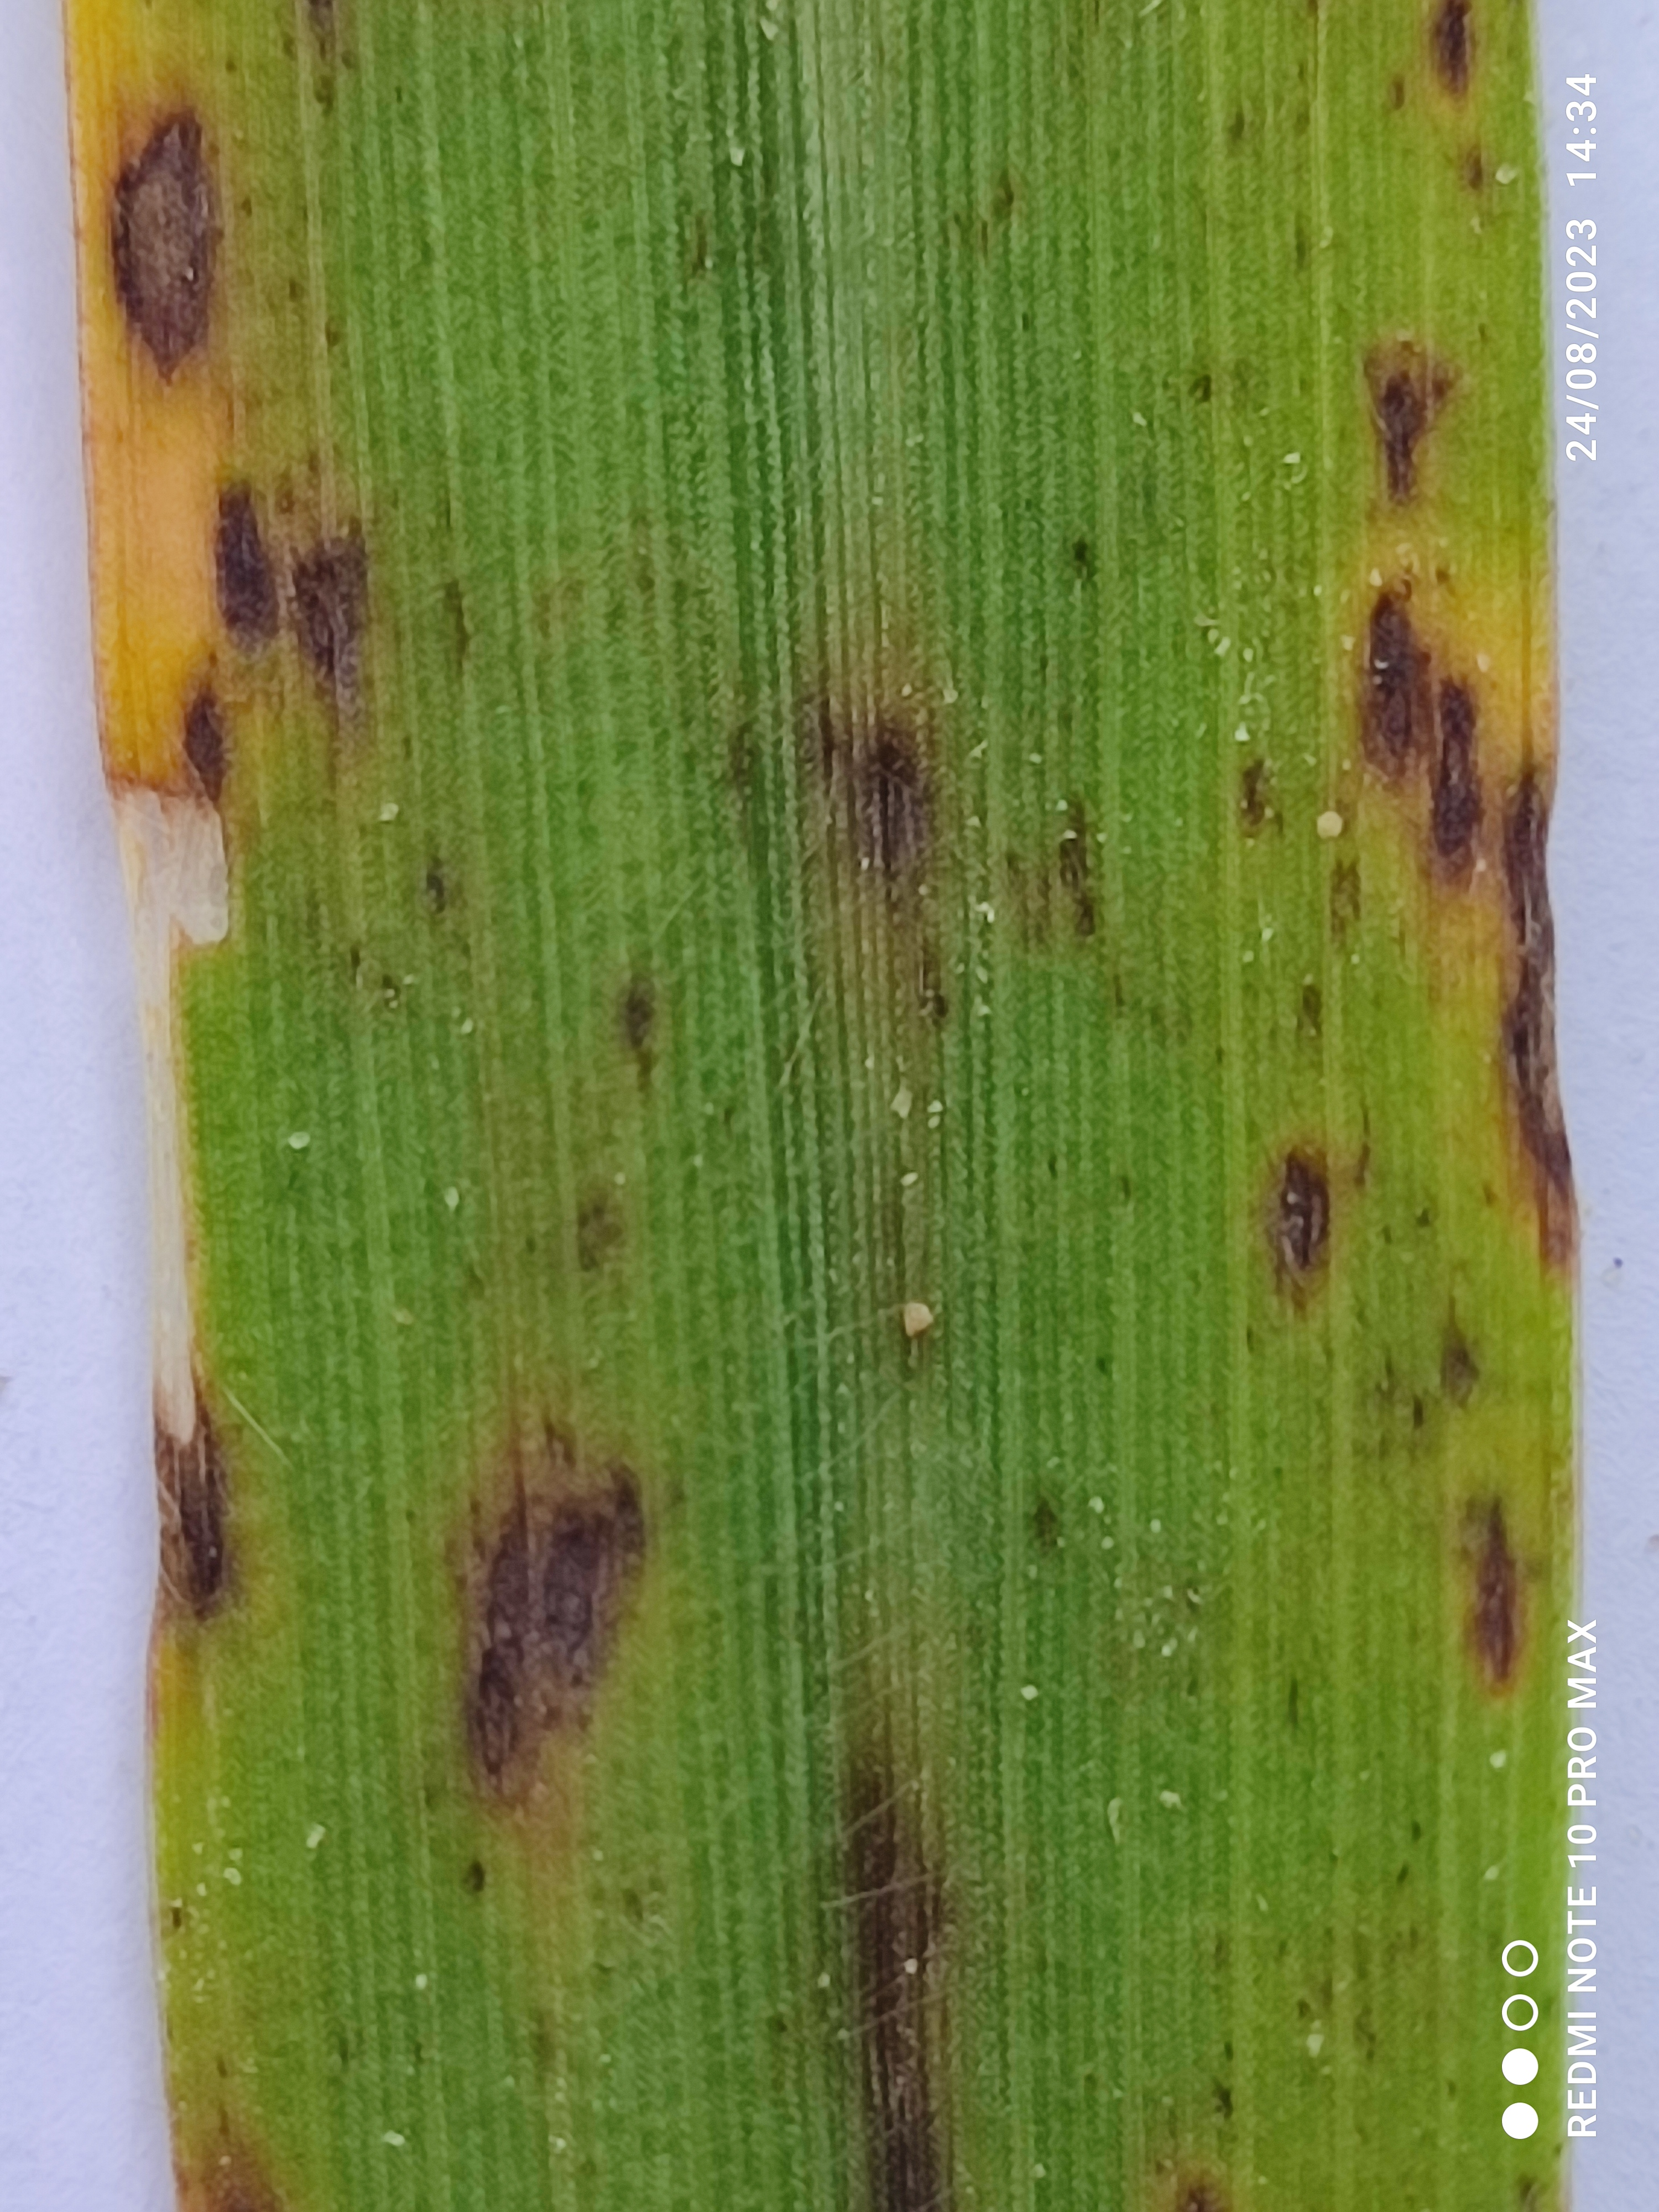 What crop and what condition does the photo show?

pearl millet, pyricularia sp.
